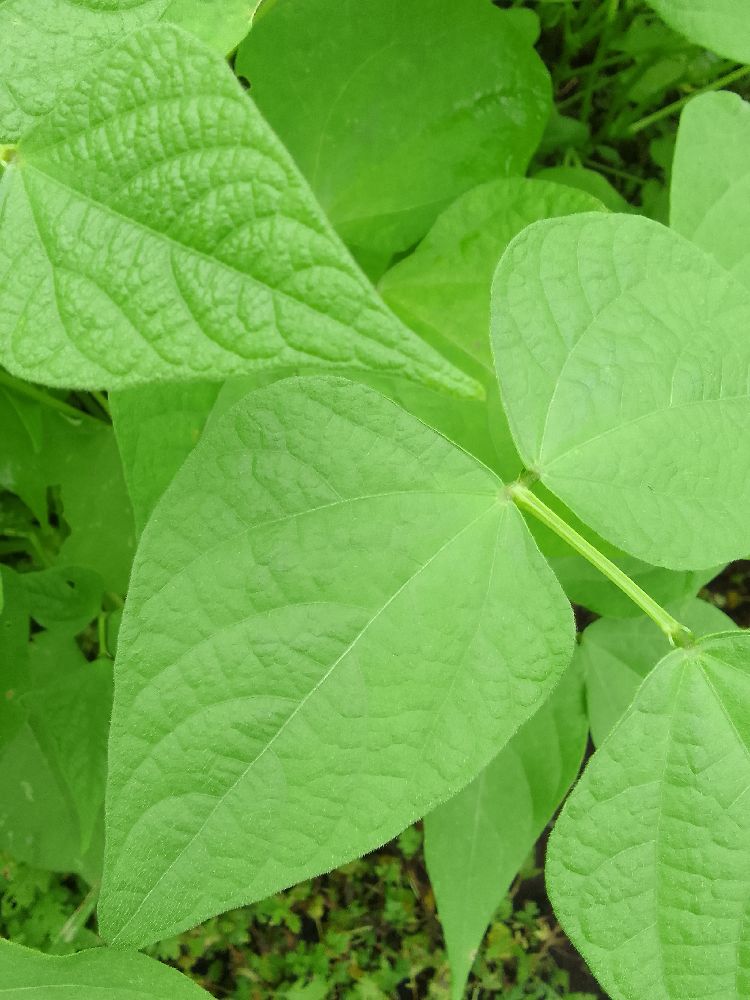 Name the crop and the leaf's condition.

common bean, healthy
